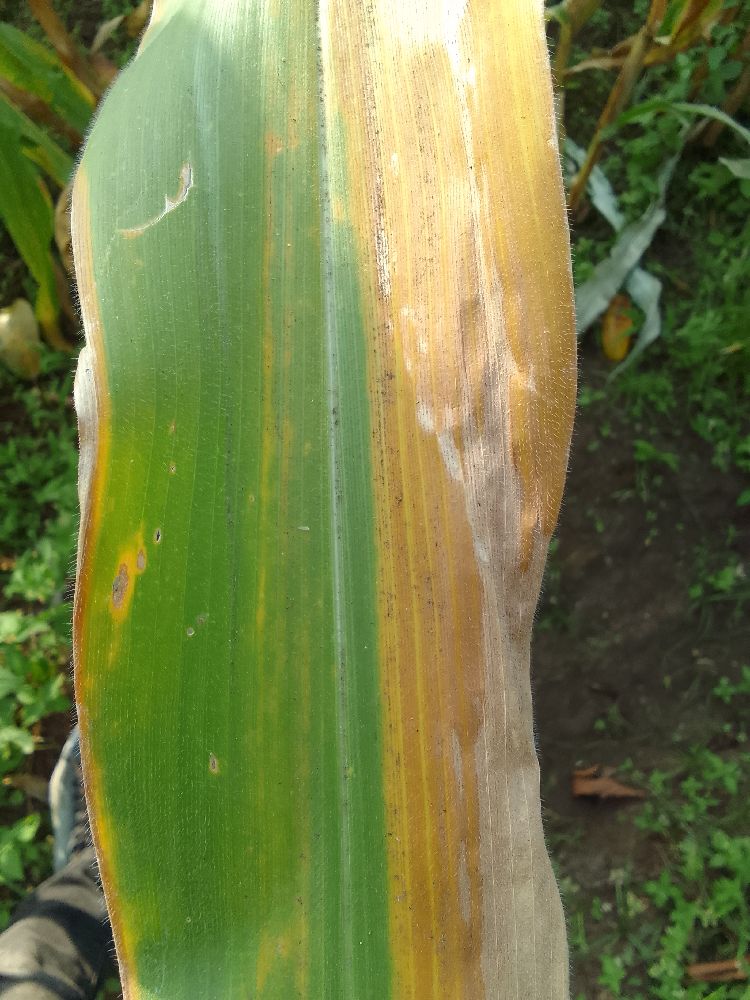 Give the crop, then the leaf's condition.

maize, maize lethal necrosis
